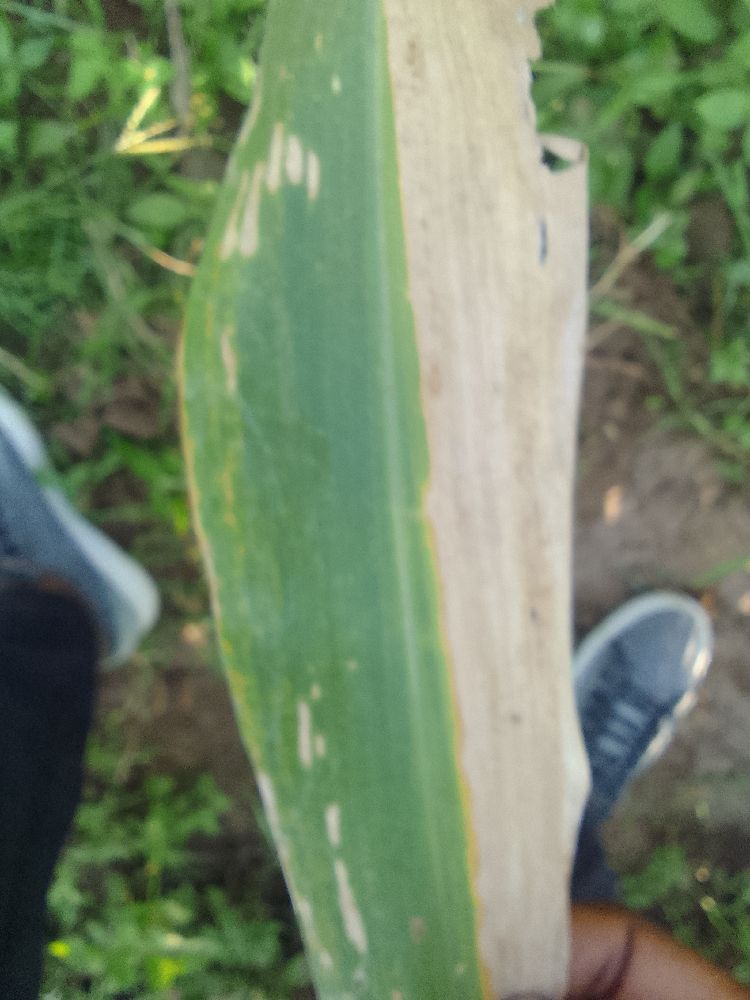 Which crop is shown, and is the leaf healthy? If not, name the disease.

maize, maize lethal necrosis
